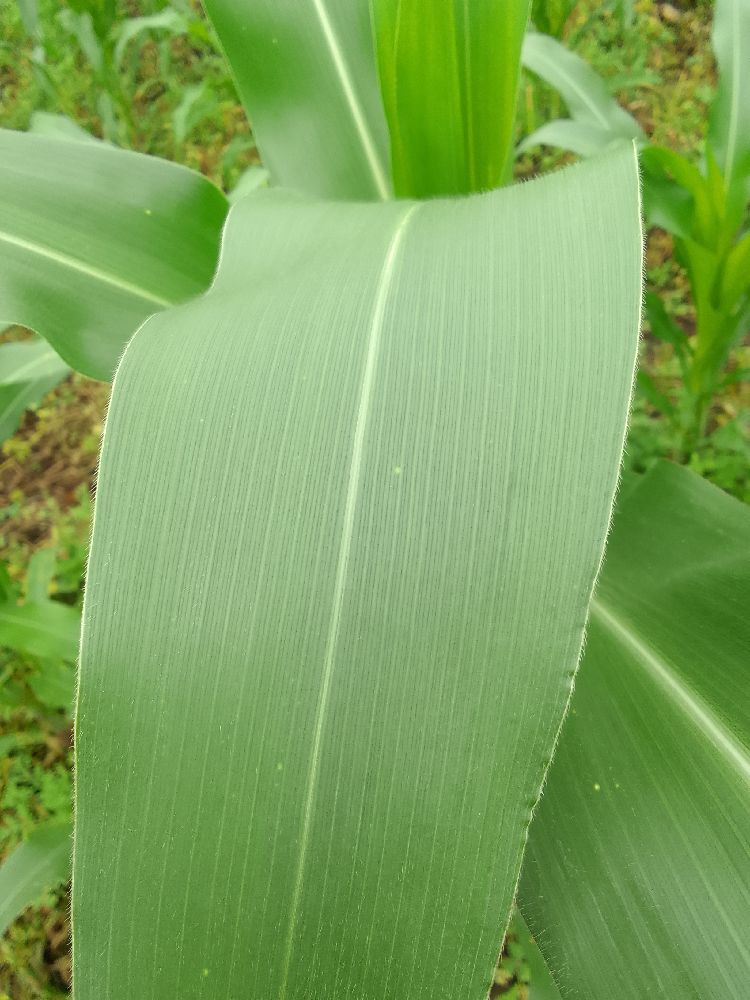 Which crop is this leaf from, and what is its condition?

maize, healthy
